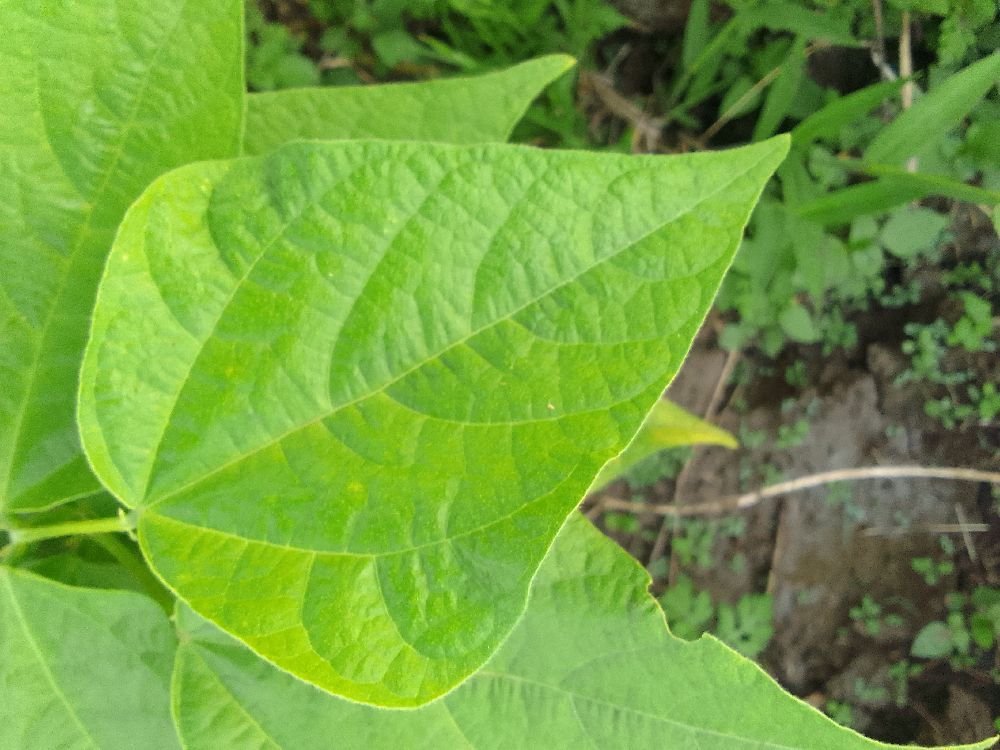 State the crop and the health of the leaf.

common bean, healthy
